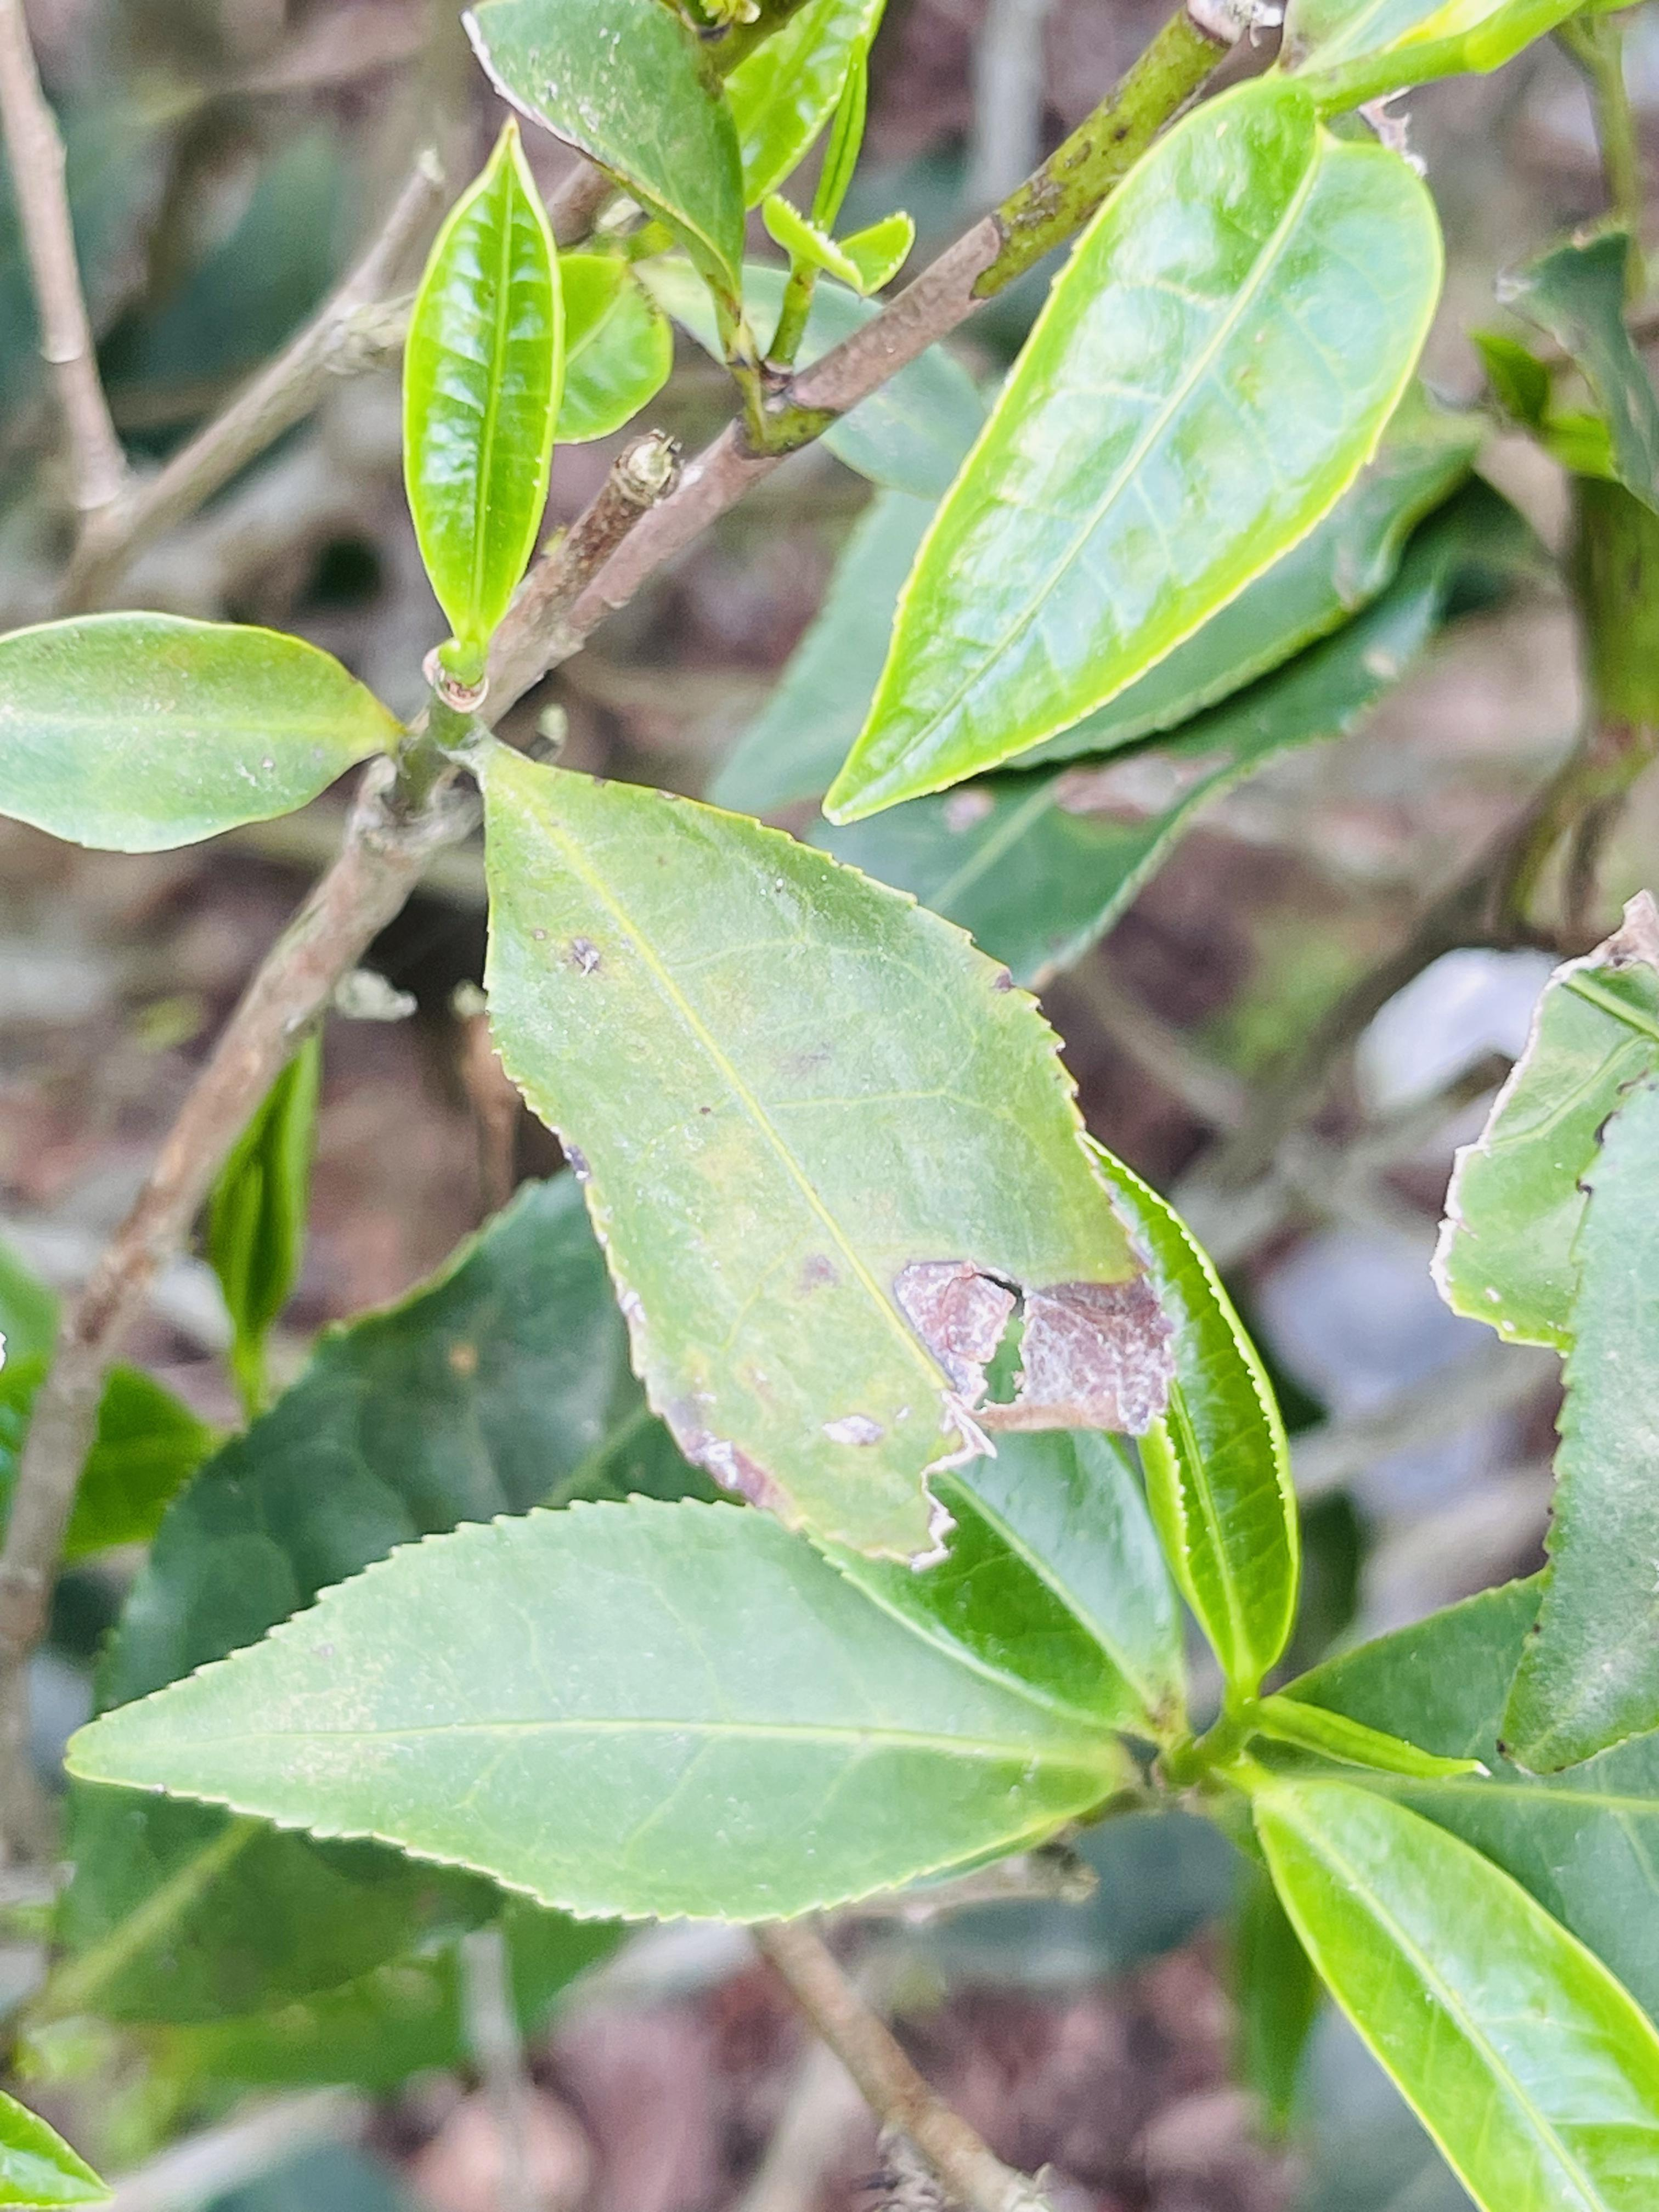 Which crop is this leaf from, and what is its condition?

tea, blight
